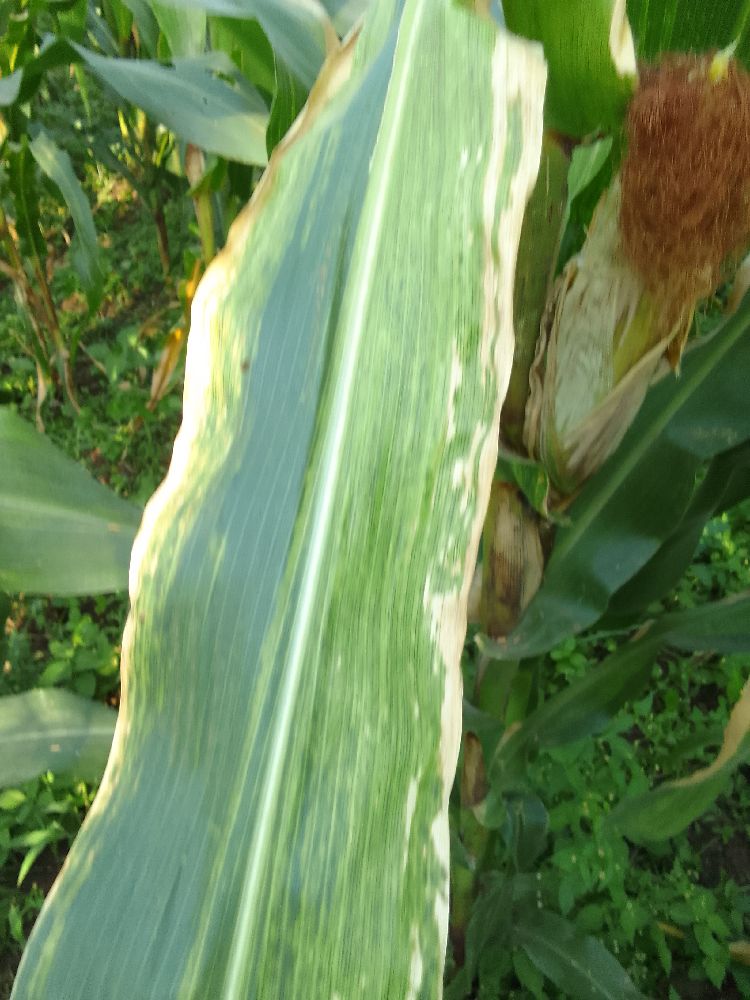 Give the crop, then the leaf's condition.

maize, maize lethal necrosis
